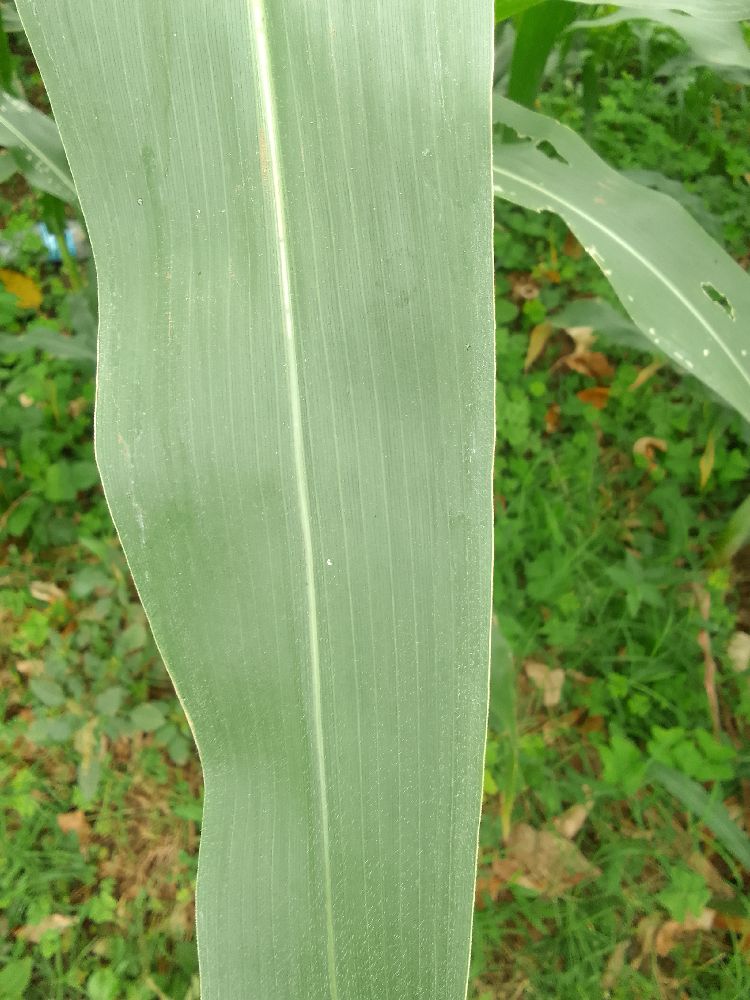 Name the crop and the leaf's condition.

maize, healthy
